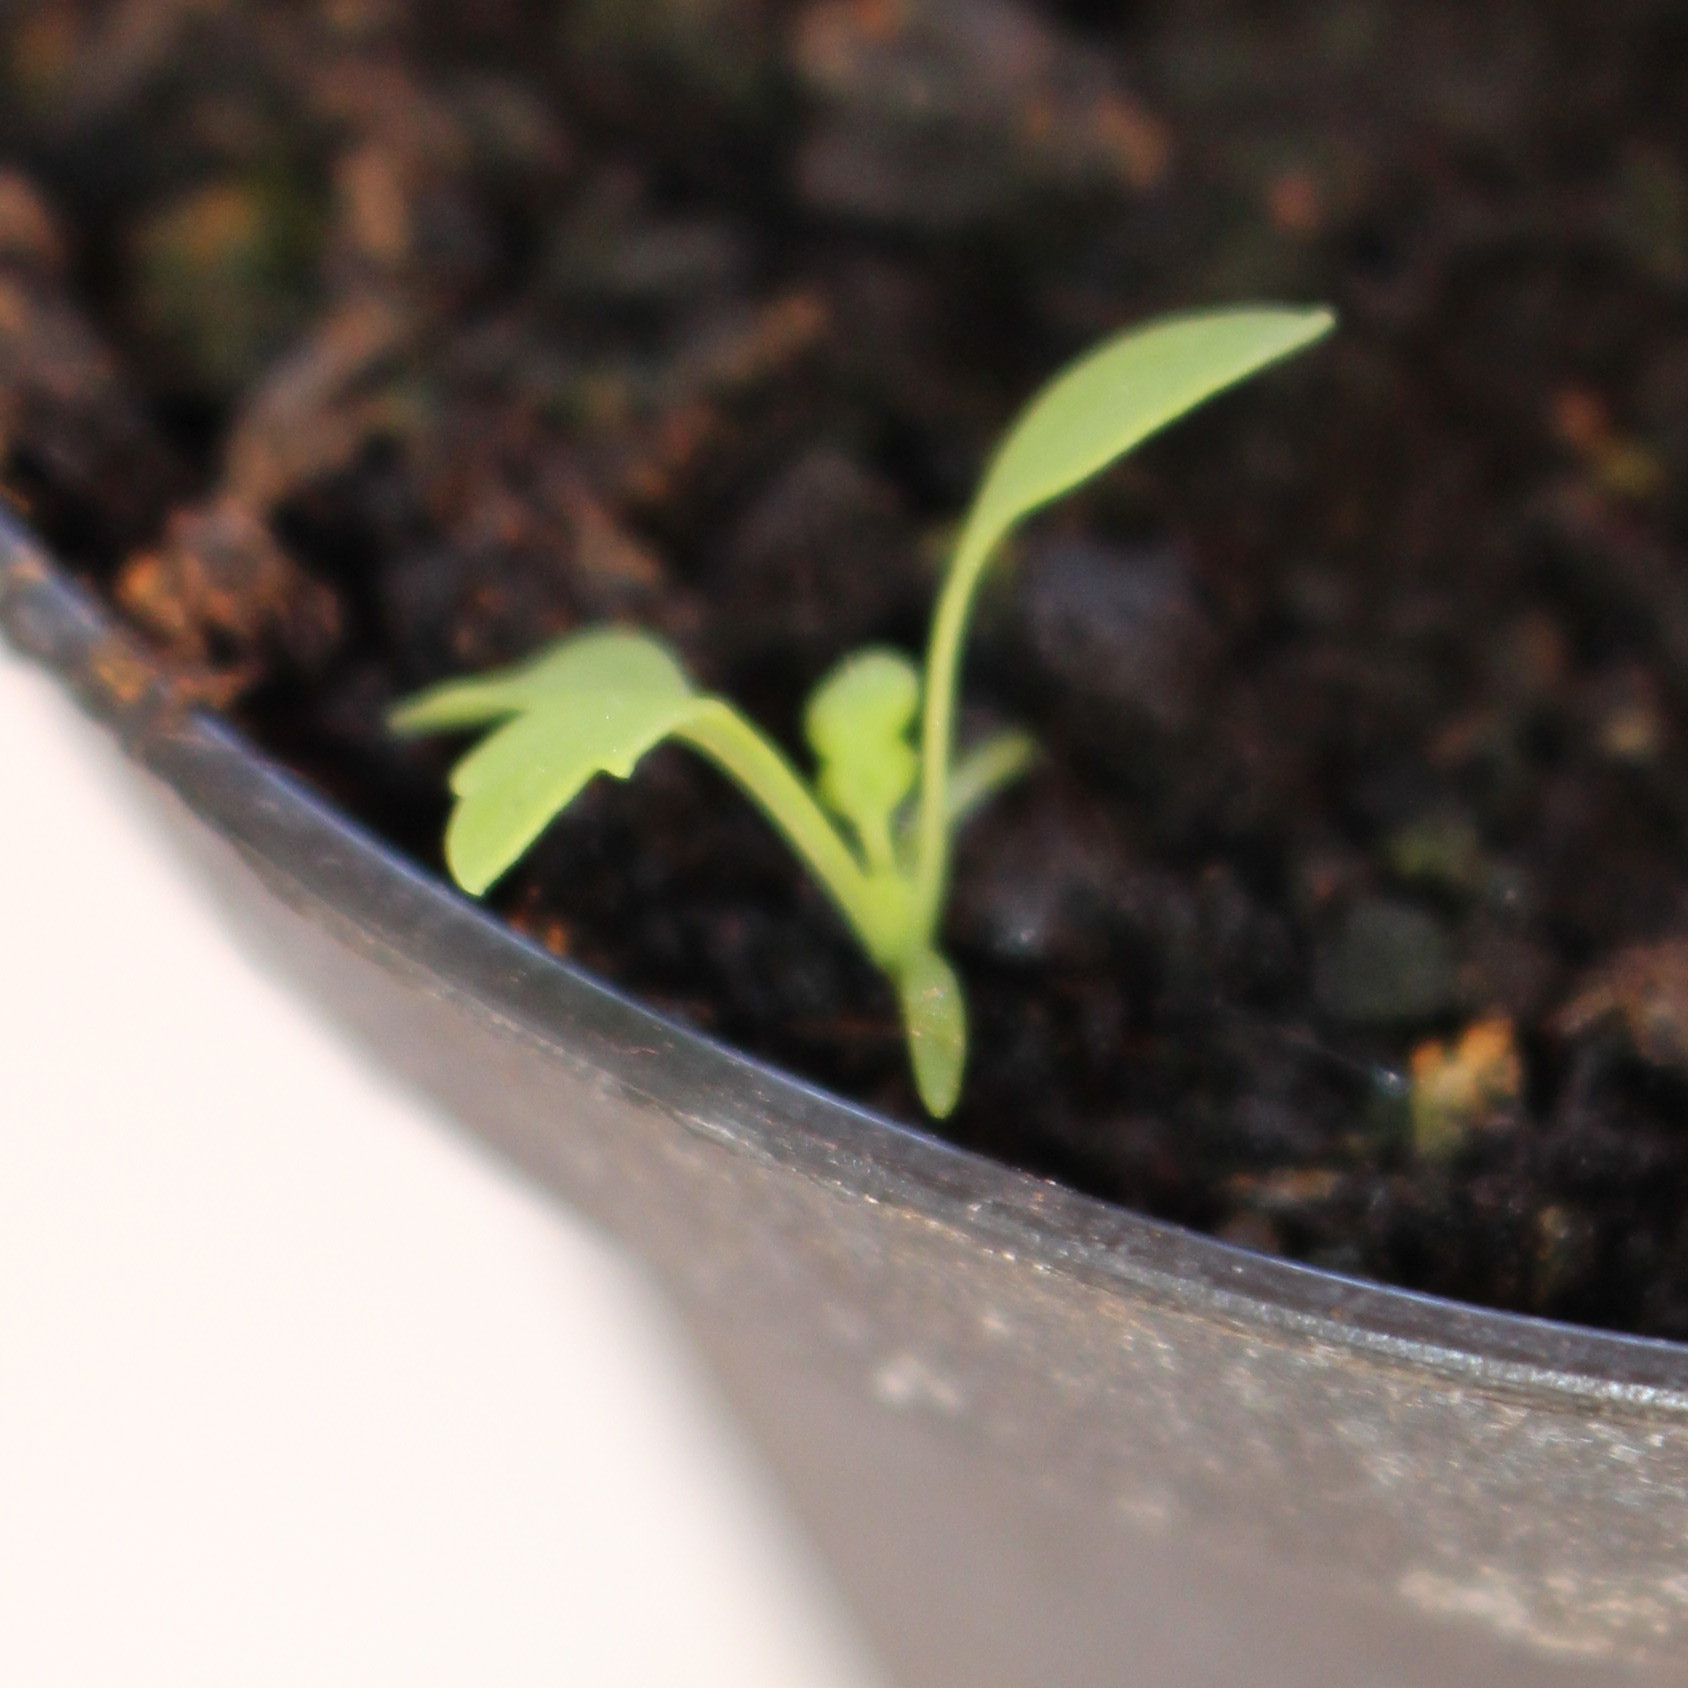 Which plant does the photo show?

Papaver rhoeas
